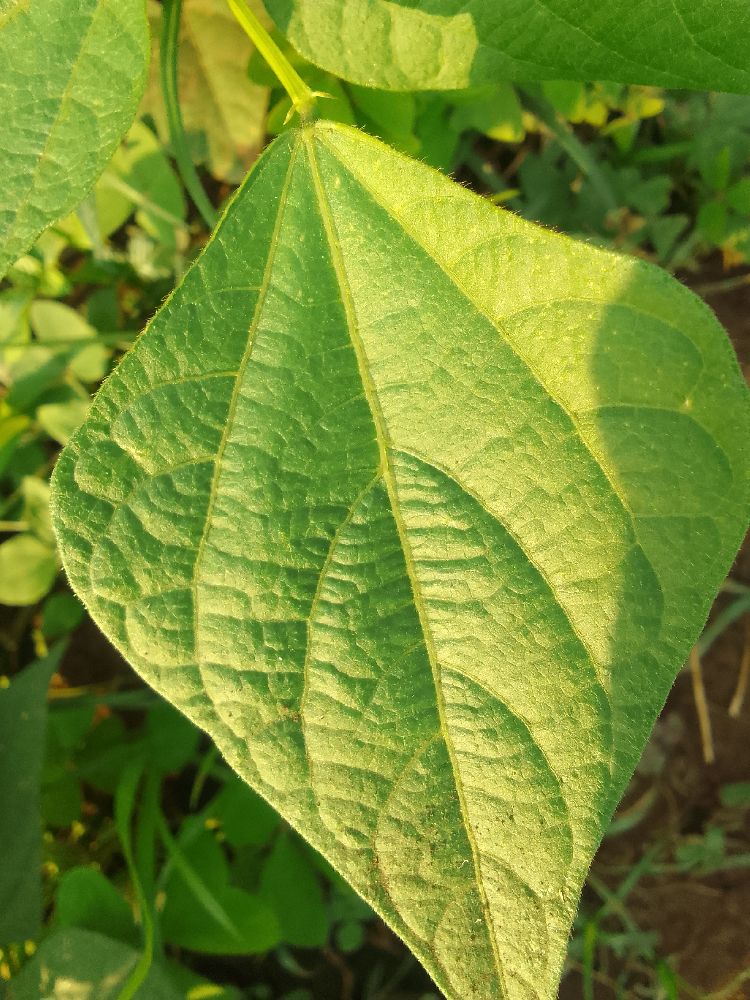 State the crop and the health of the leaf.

common bean, healthy
